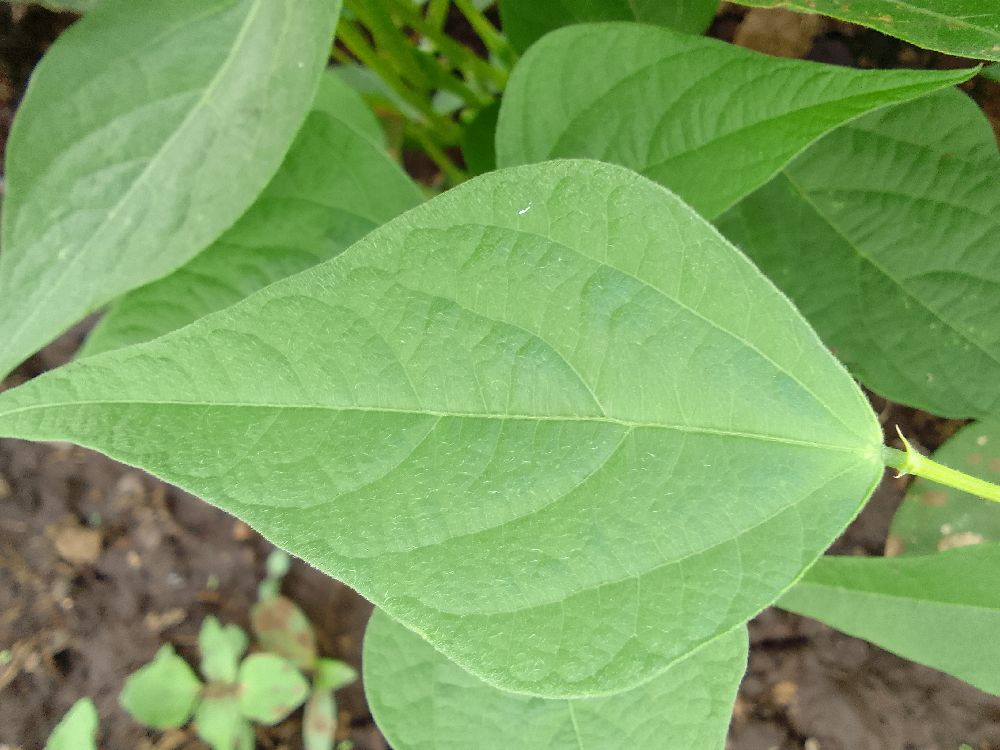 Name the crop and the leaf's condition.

common bean, healthy
